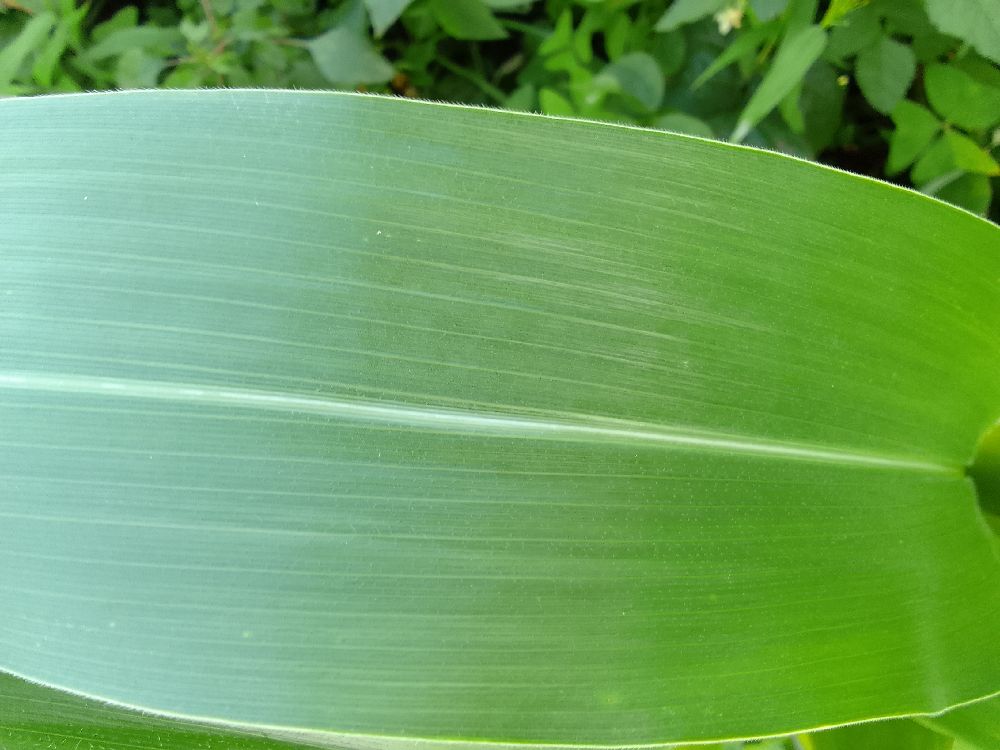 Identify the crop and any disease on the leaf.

maize, healthy
